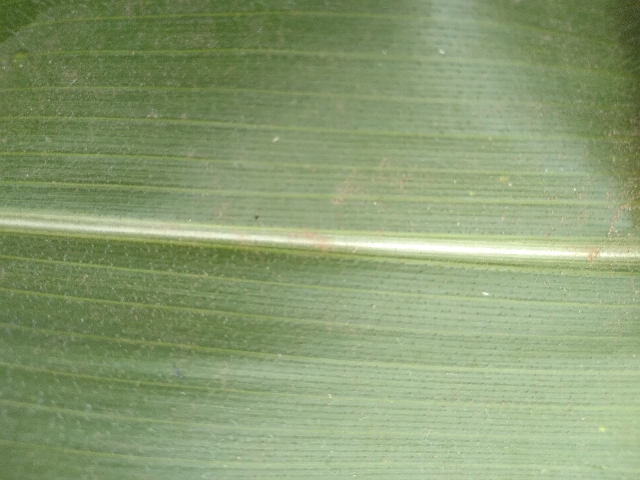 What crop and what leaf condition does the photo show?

maize, healthy
